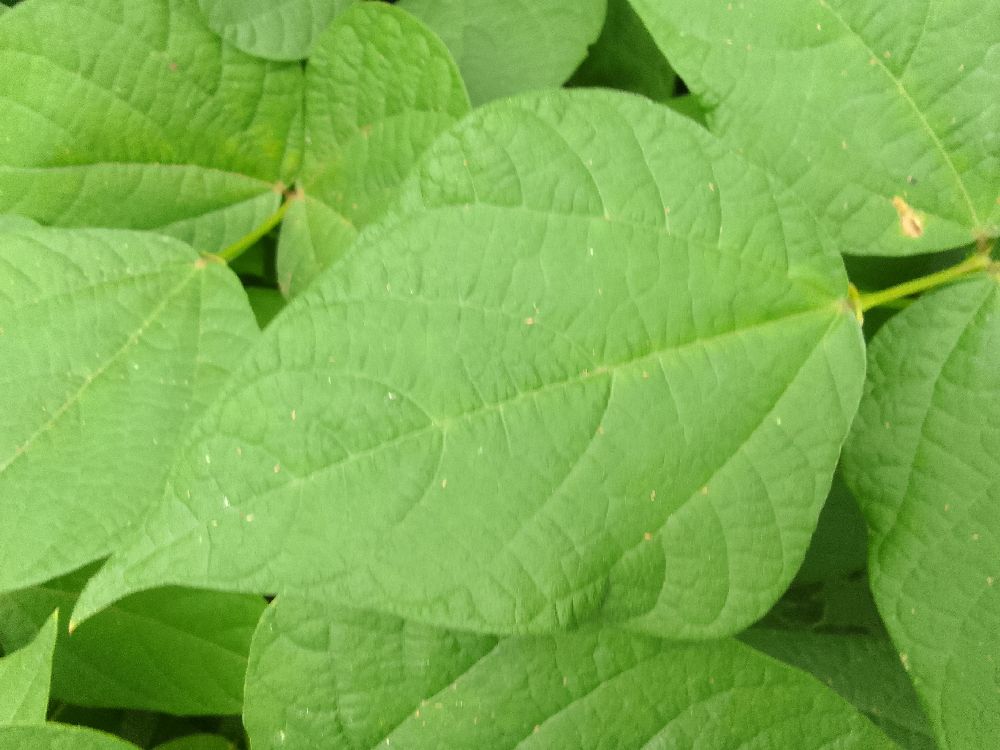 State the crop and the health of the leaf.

common bean, healthy
